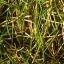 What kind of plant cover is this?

grass
